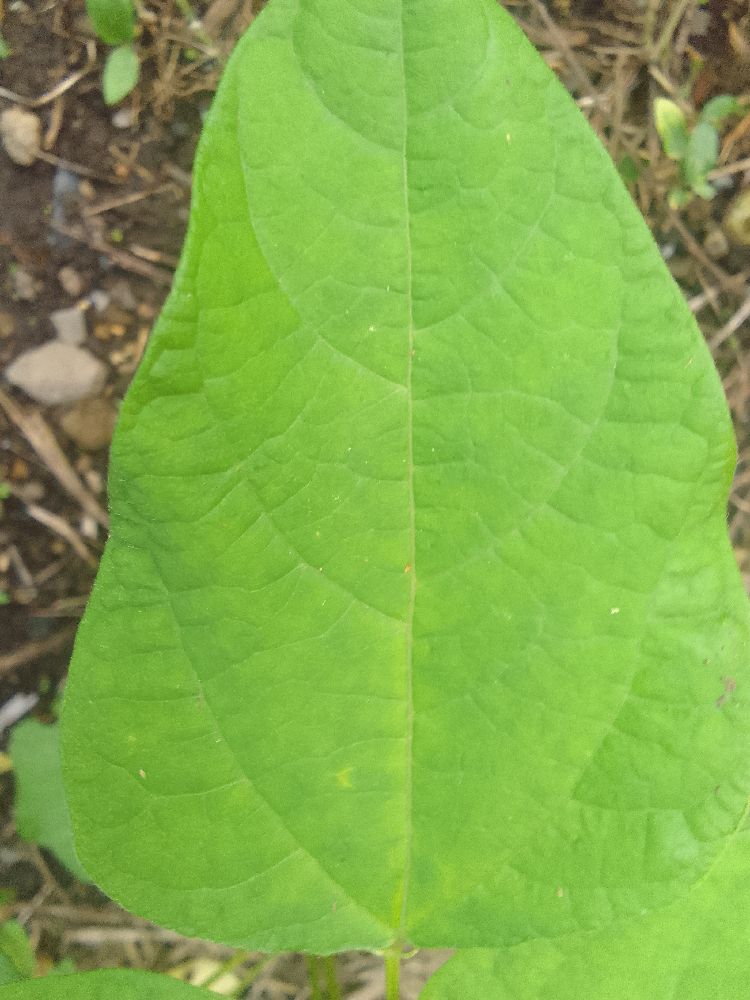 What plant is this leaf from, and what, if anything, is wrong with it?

common bean, healthy
